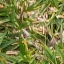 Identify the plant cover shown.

grass
